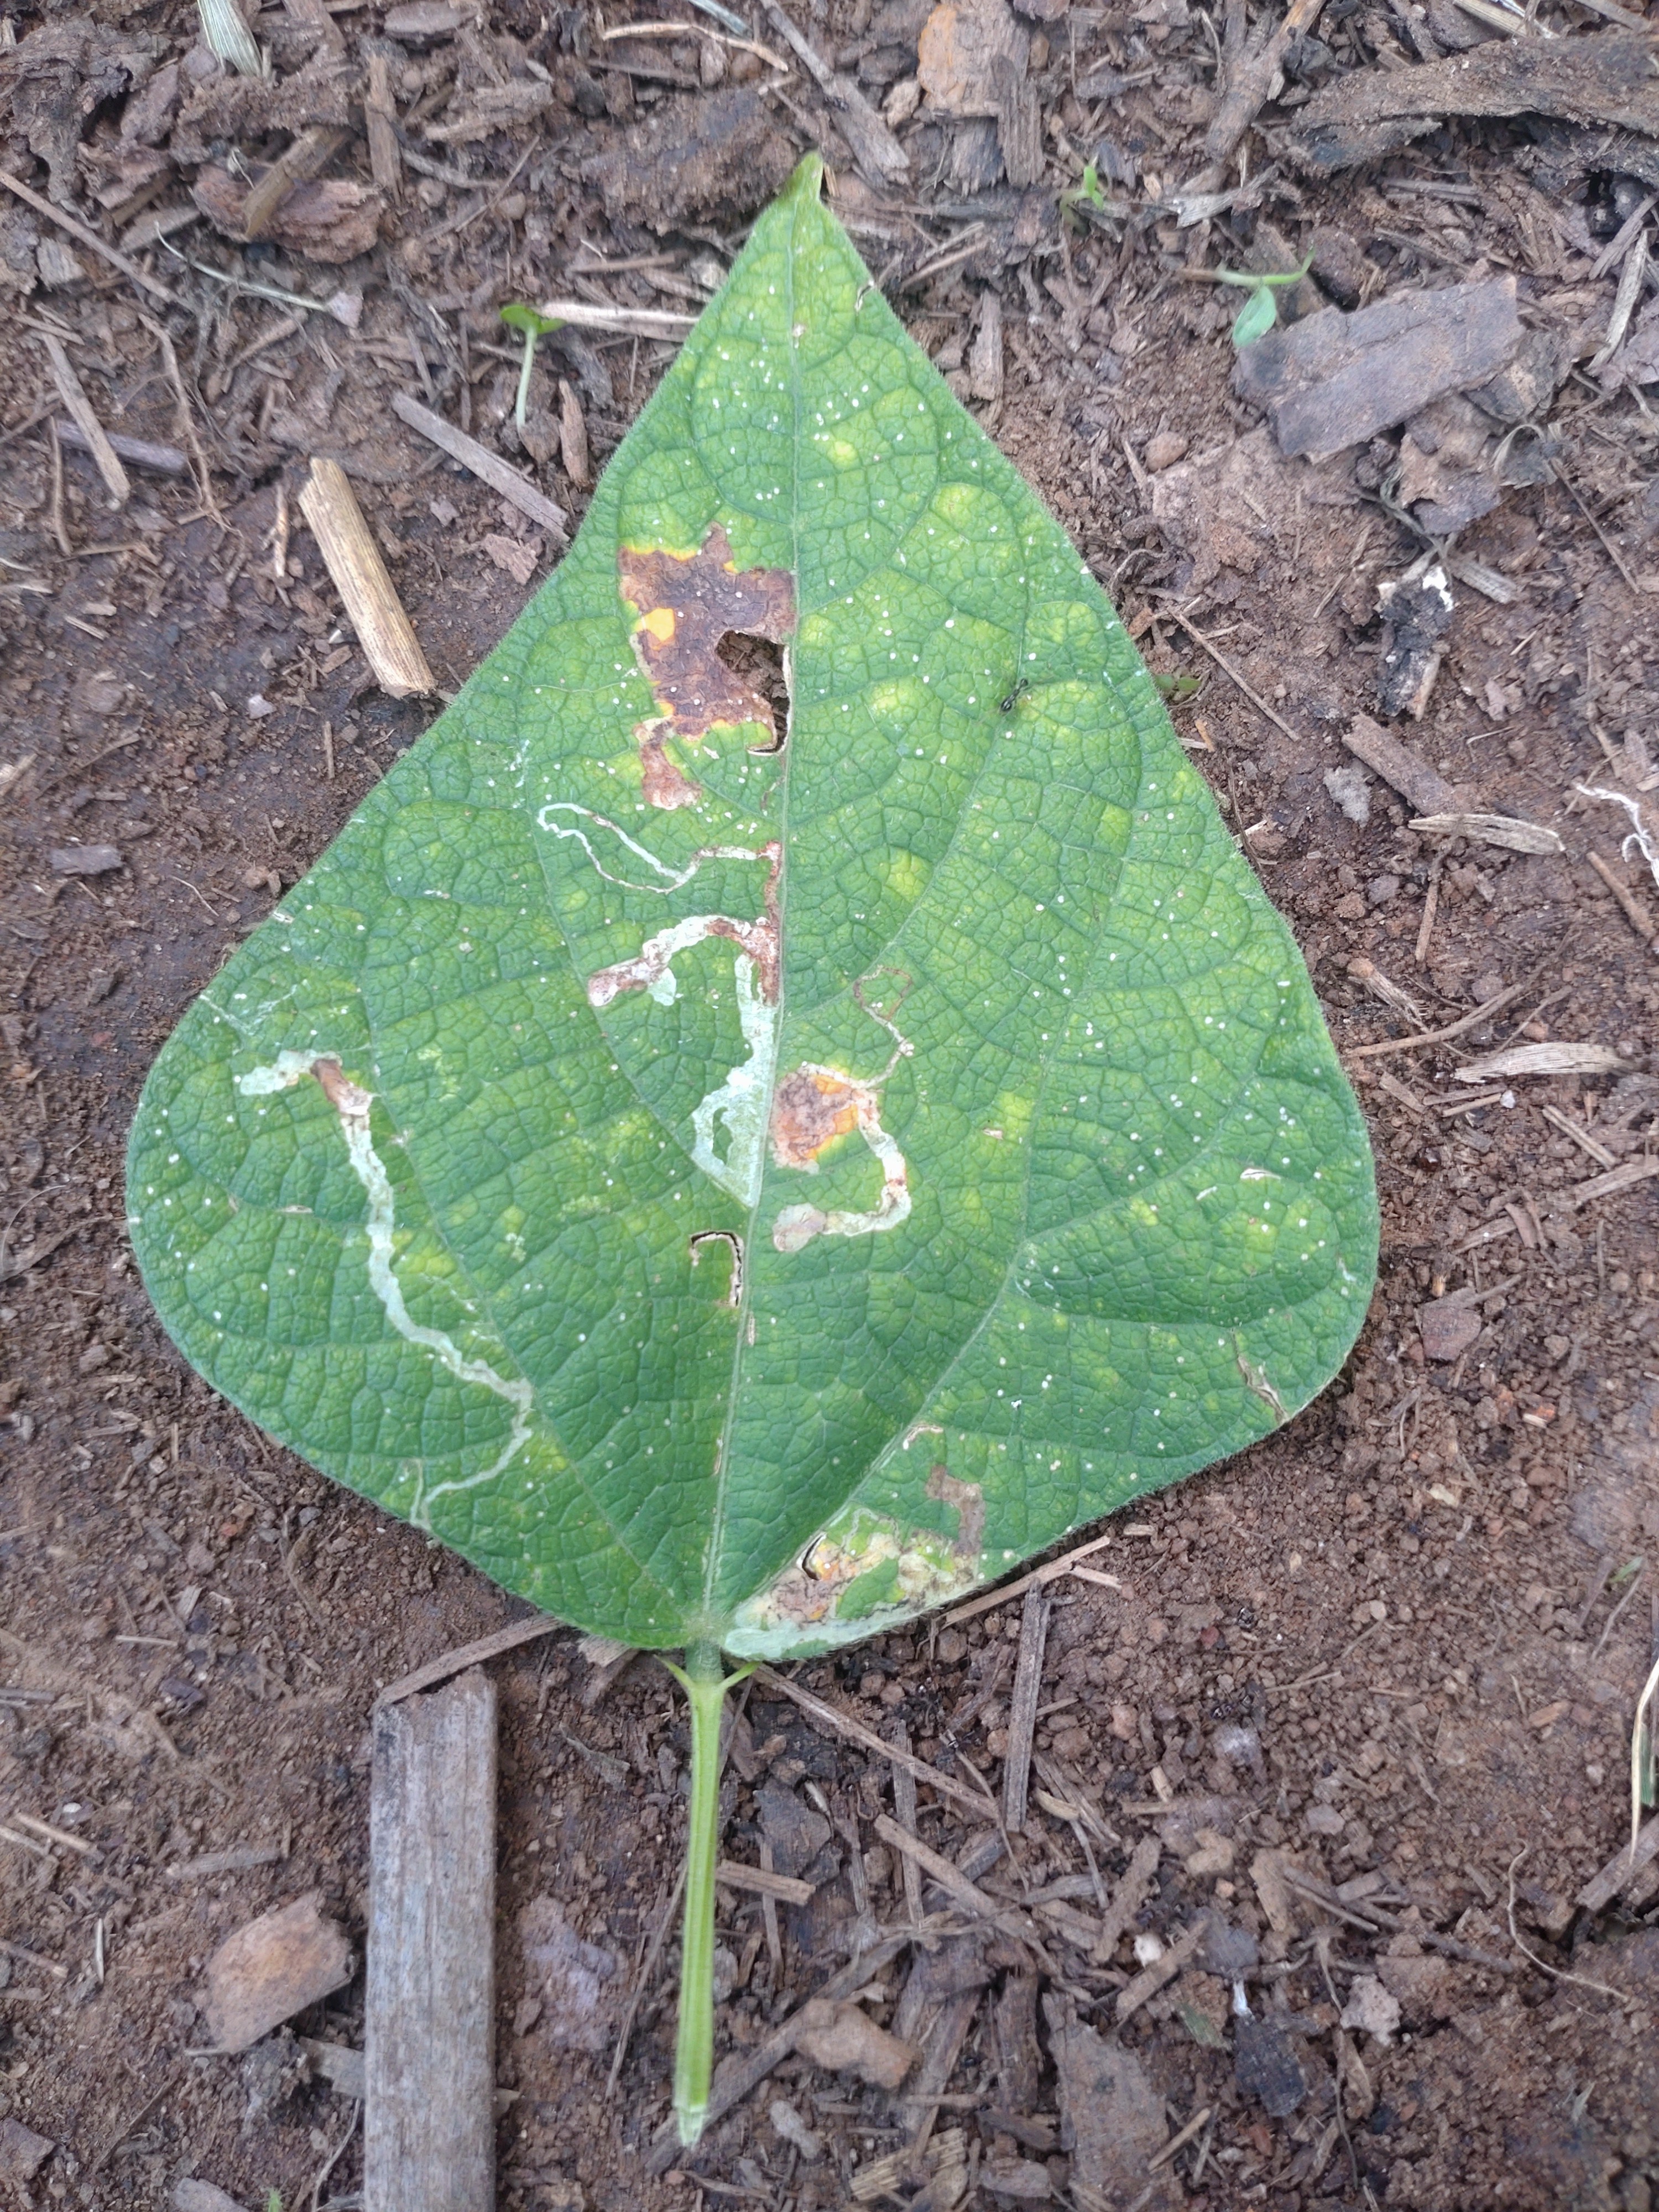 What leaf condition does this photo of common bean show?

anthracnose
